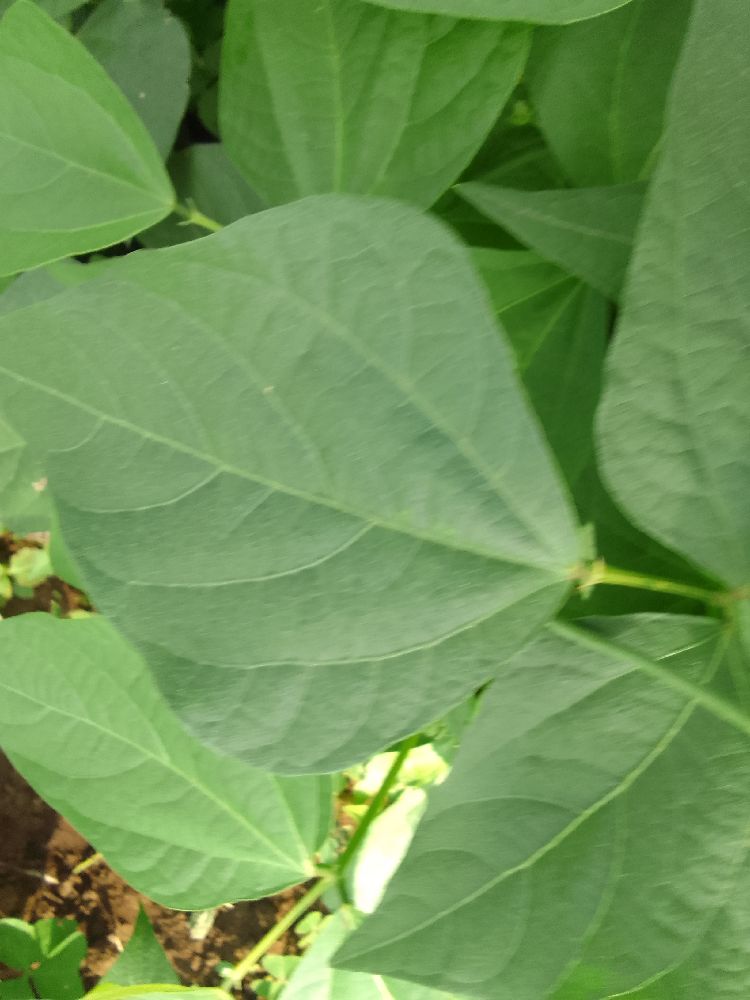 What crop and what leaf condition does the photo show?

common bean, healthy
